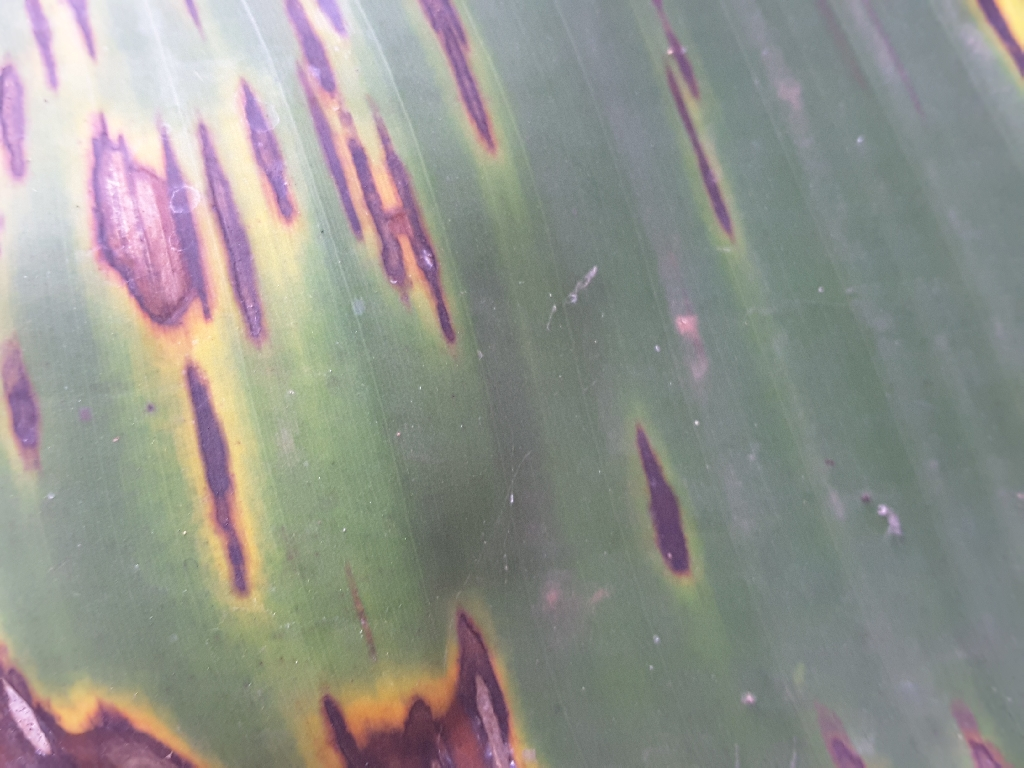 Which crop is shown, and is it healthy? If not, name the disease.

banana, black sigatoka
